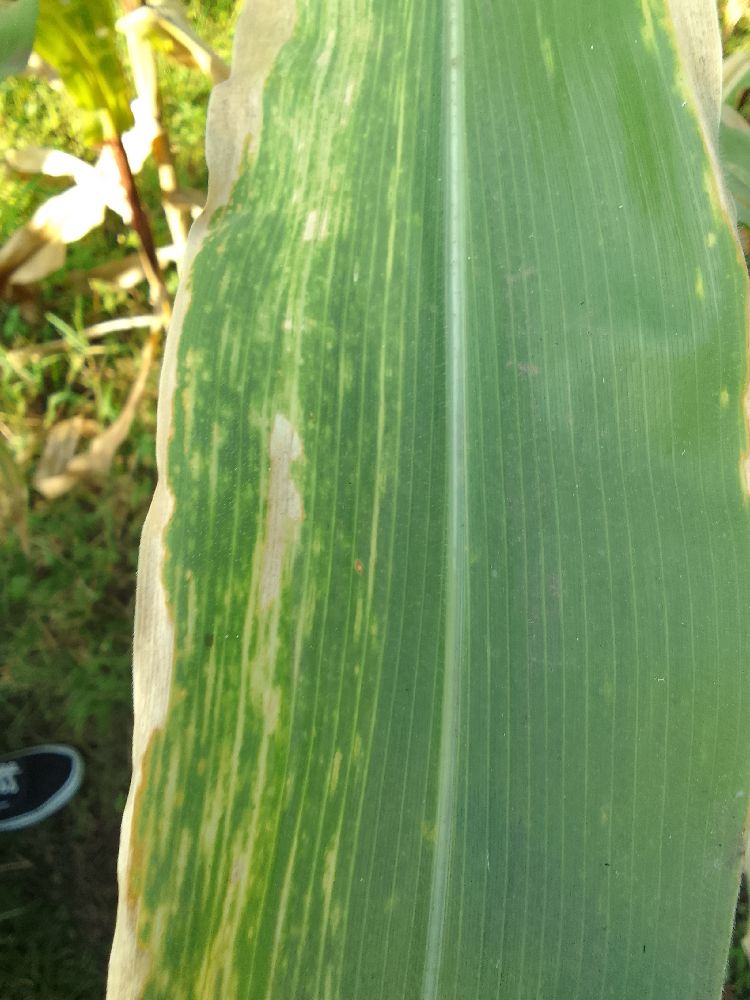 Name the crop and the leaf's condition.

maize, maize lethal necrosis
